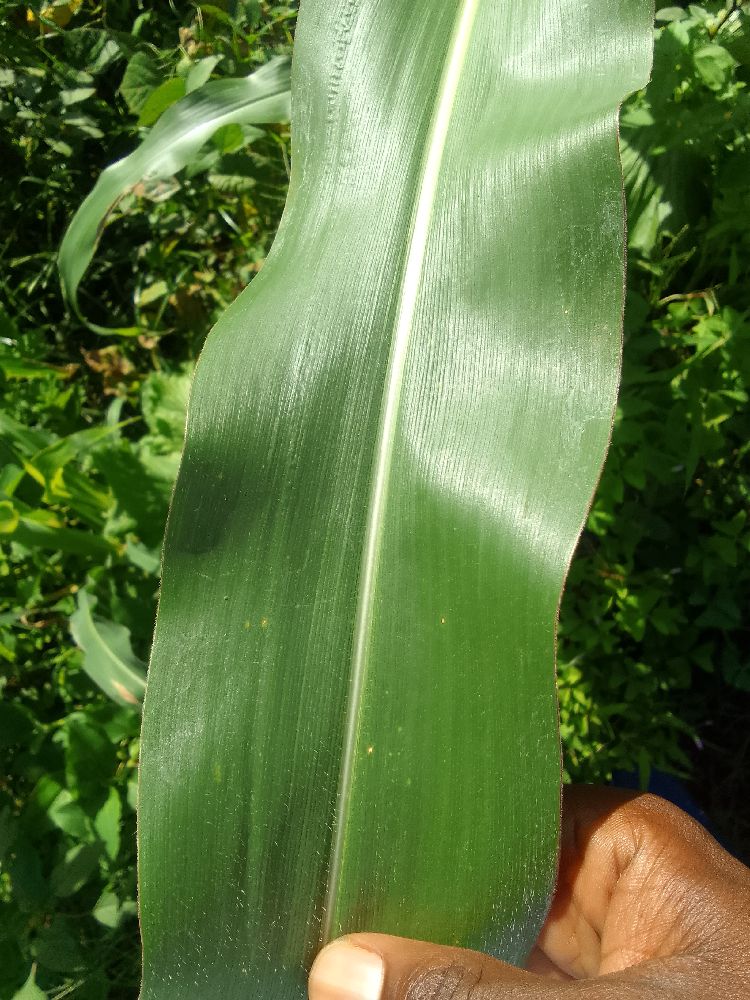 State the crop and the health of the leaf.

maize, healthy
